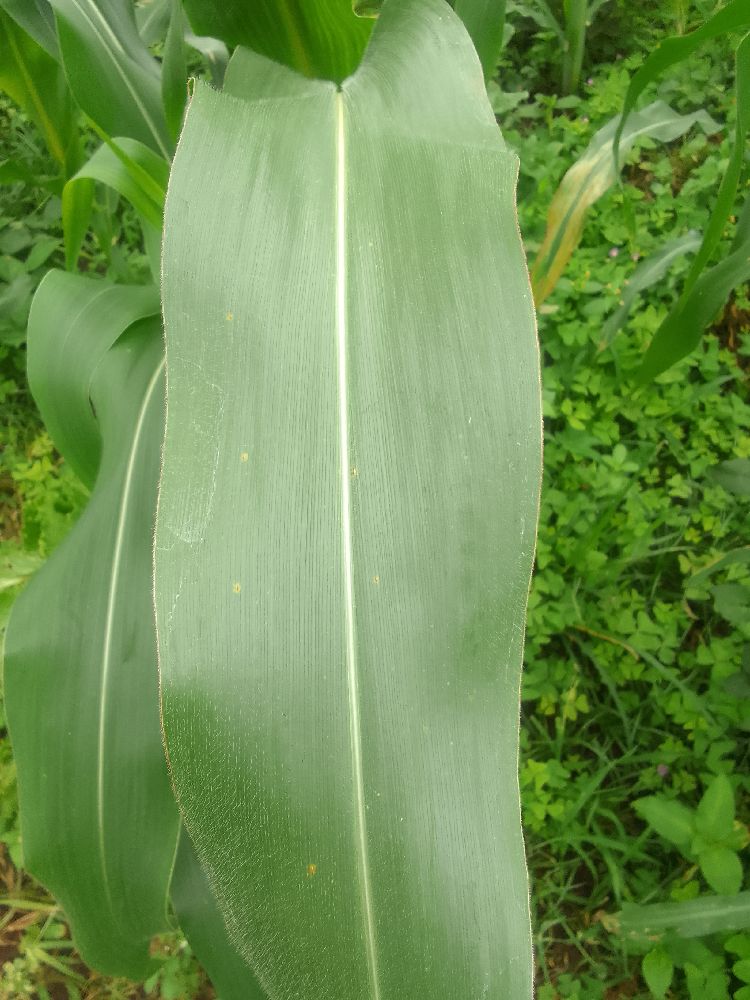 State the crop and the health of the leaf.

maize, healthy
